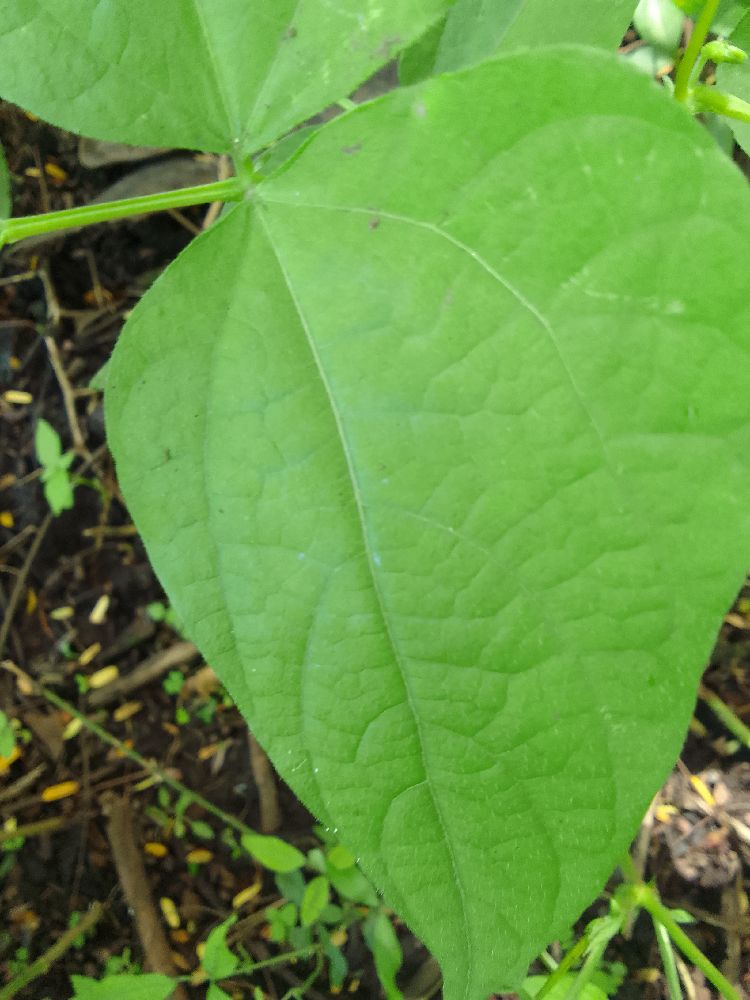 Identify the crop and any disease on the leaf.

common bean, healthy
